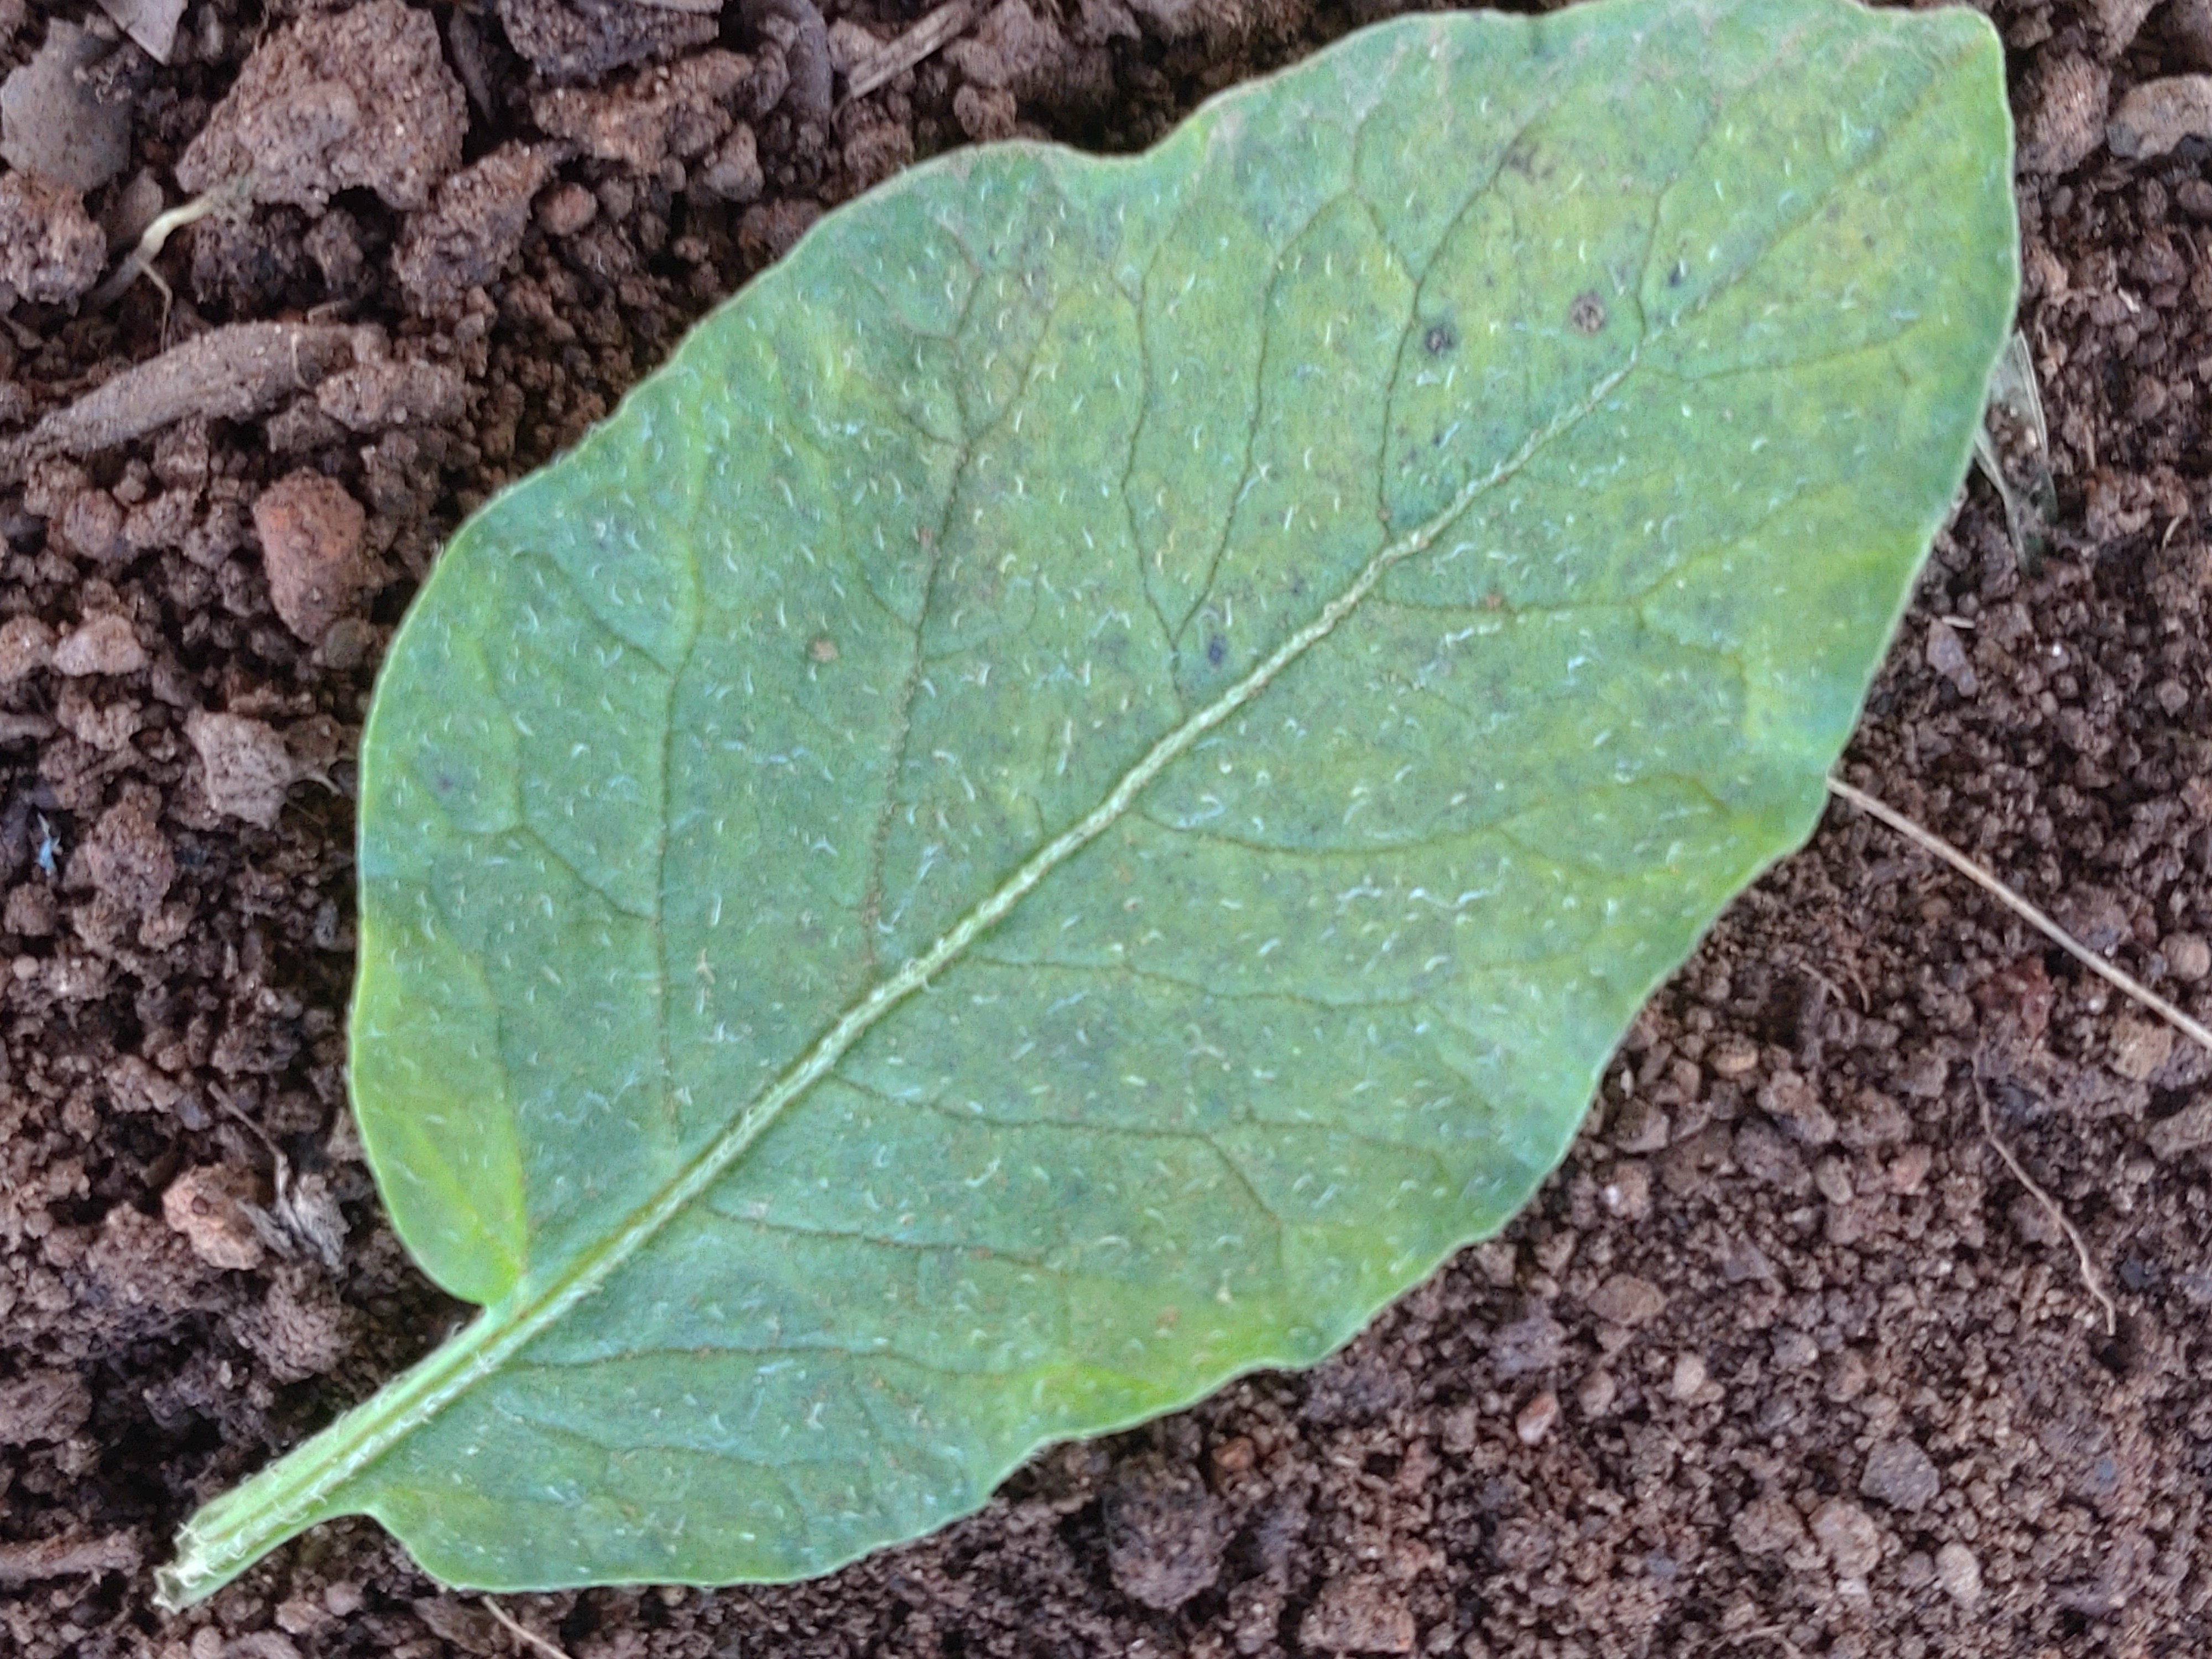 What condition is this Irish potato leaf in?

late blight
